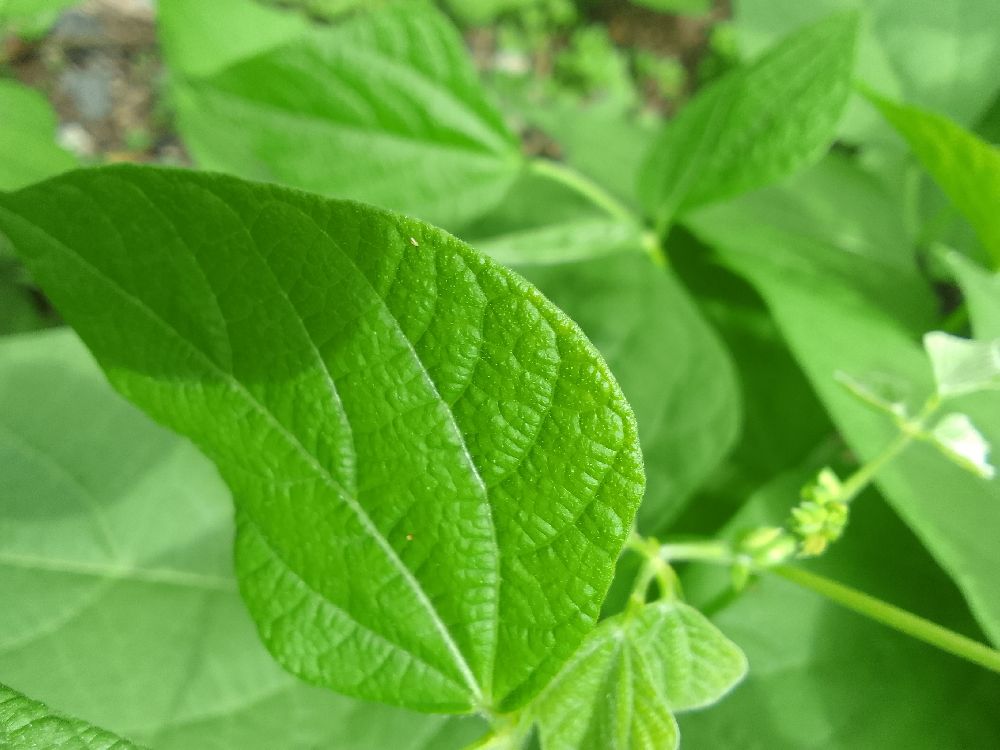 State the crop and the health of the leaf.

common bean, healthy
